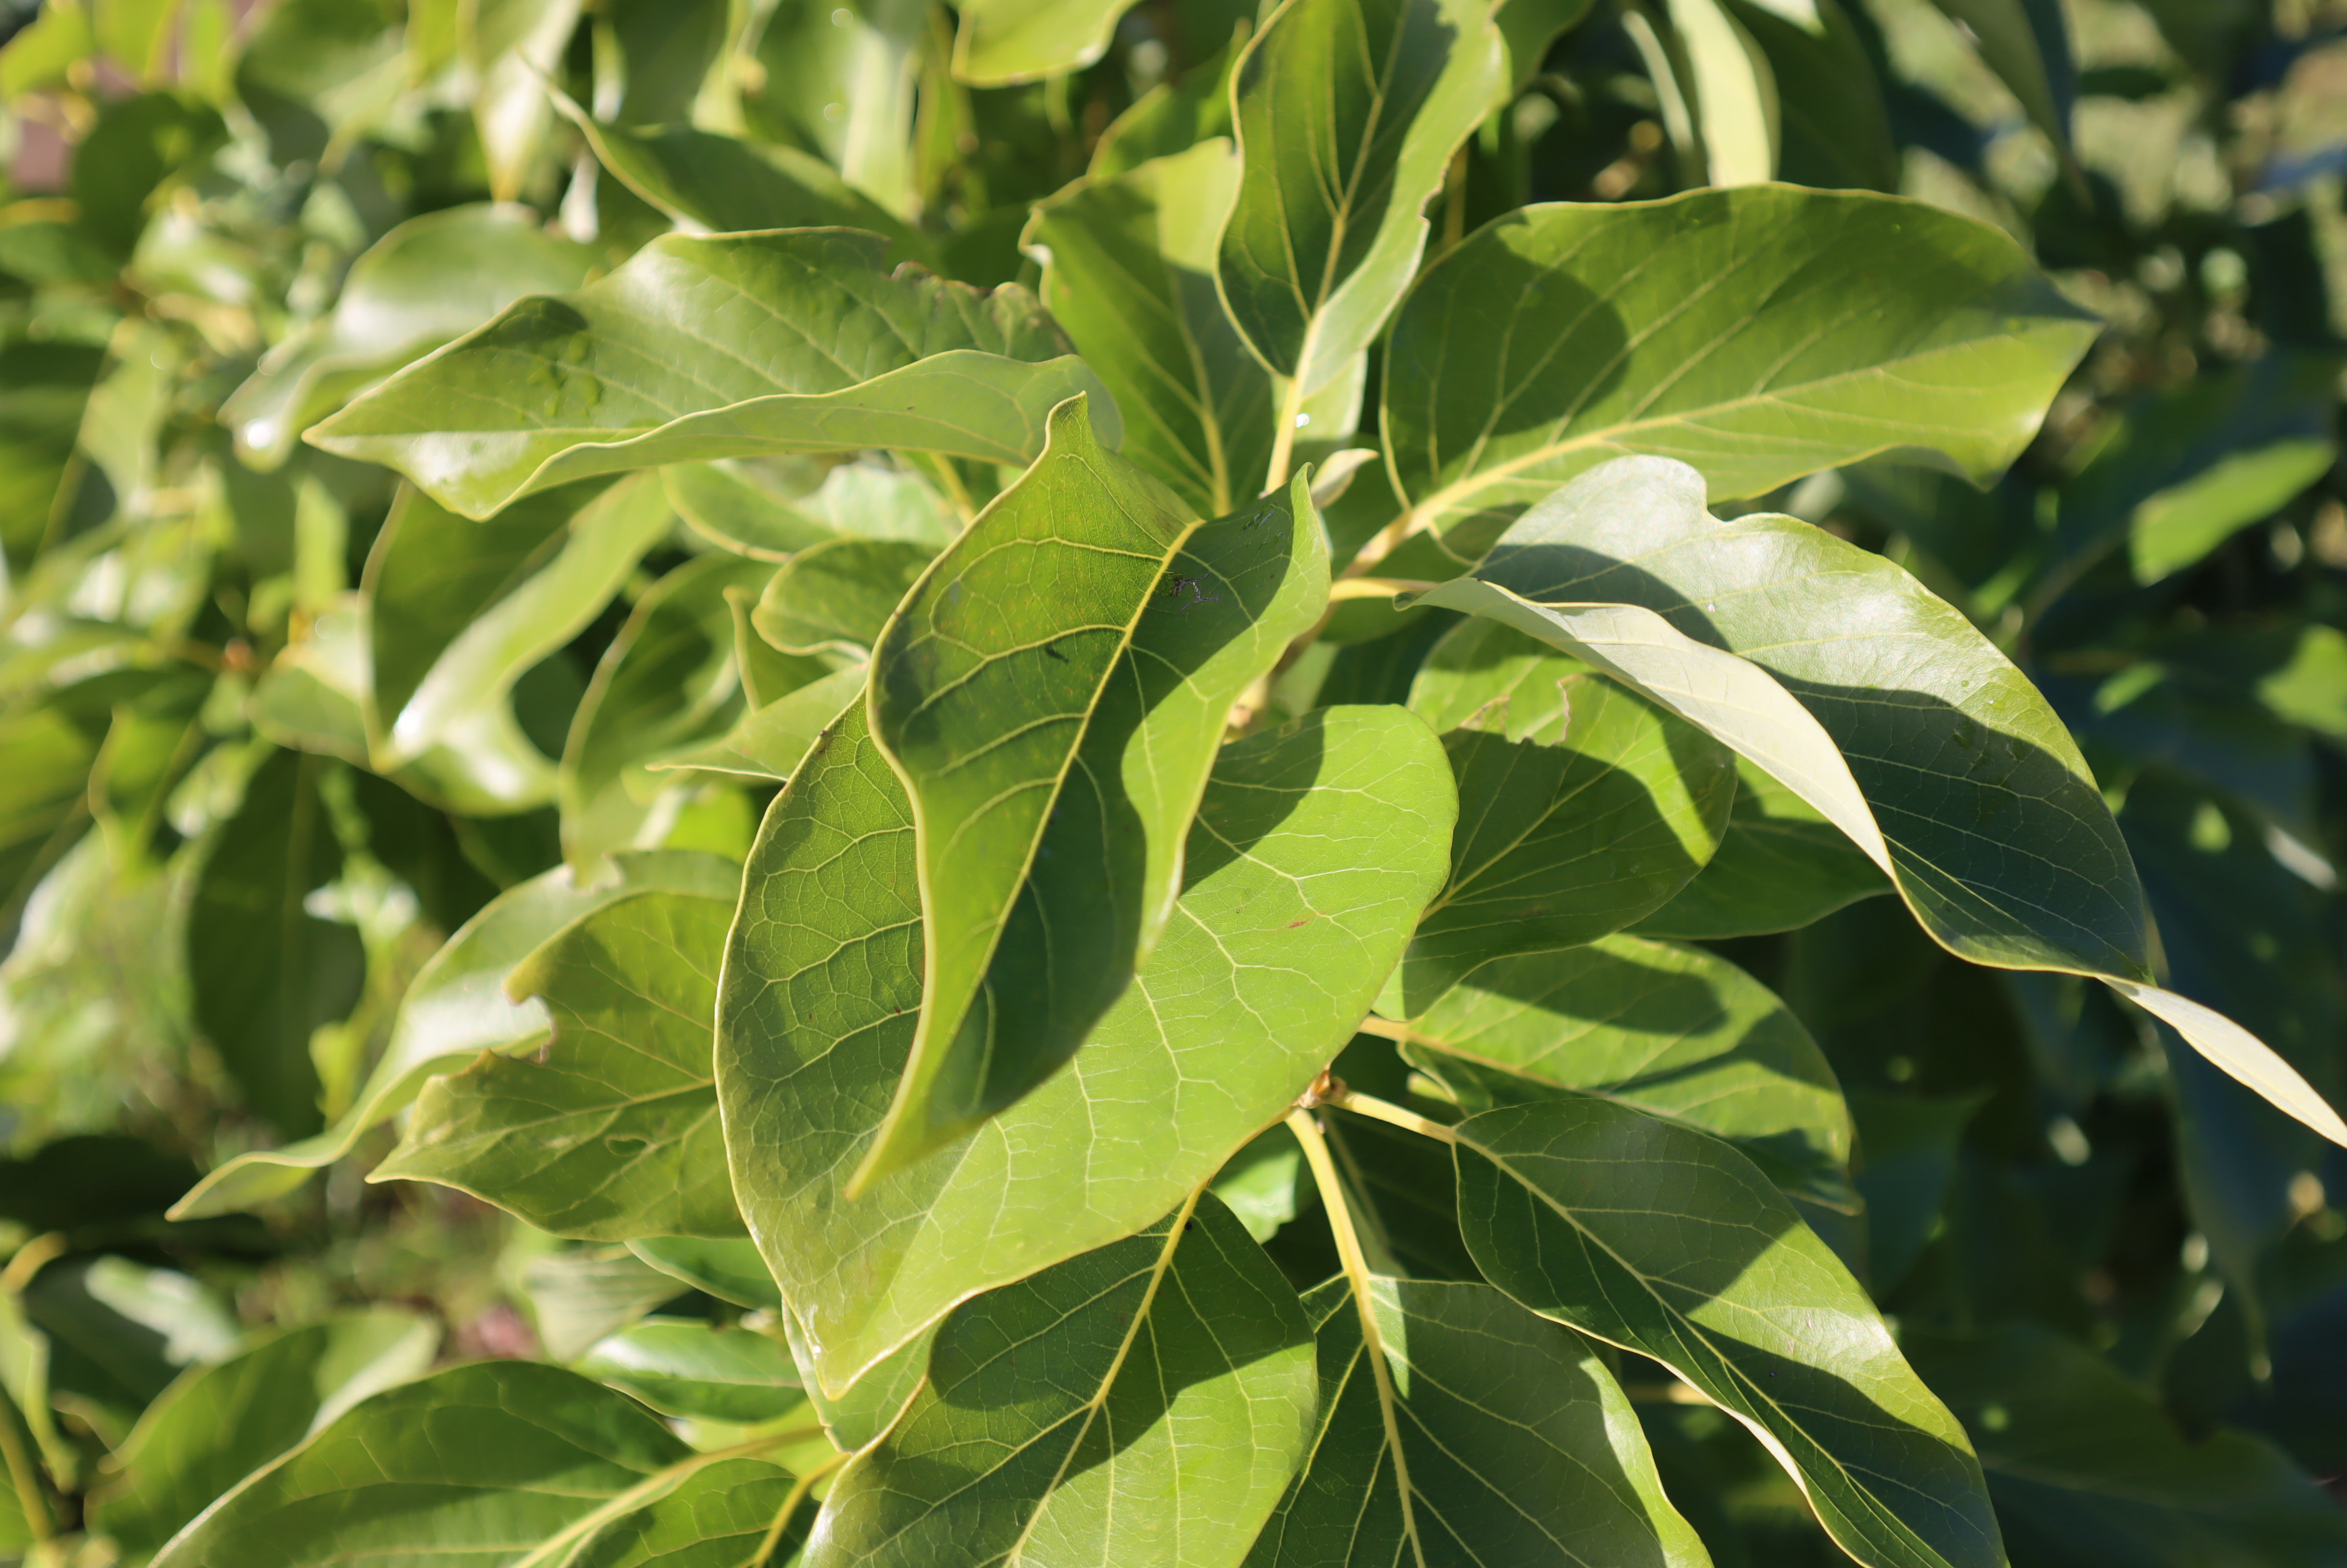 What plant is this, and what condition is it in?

avocado, phytophagous
